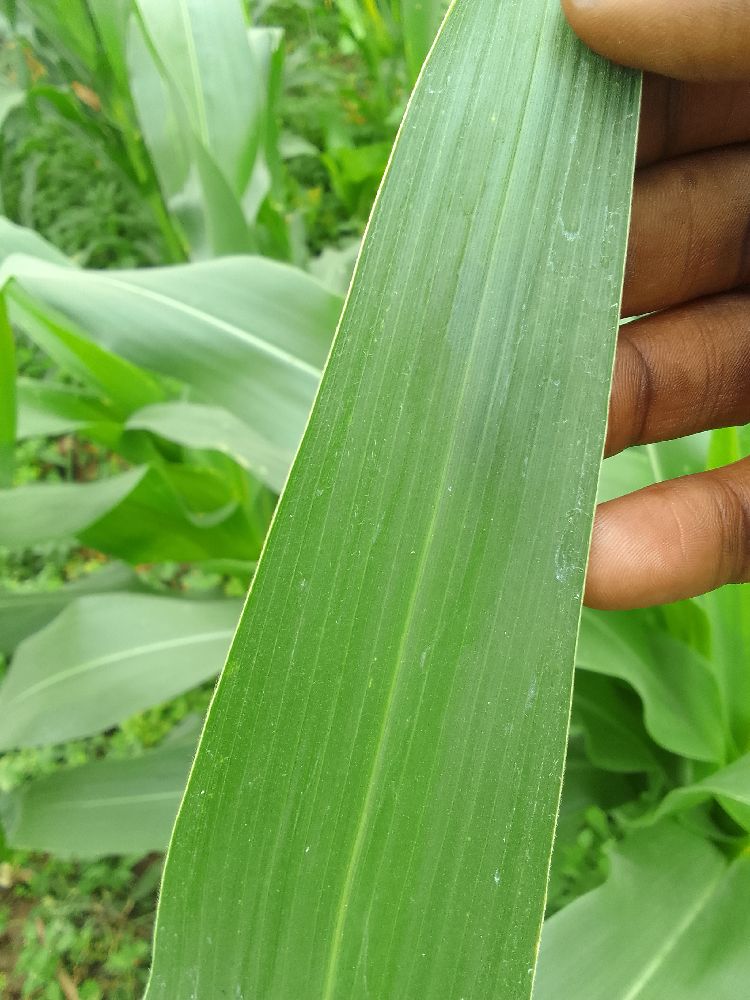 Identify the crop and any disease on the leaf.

maize, healthy
